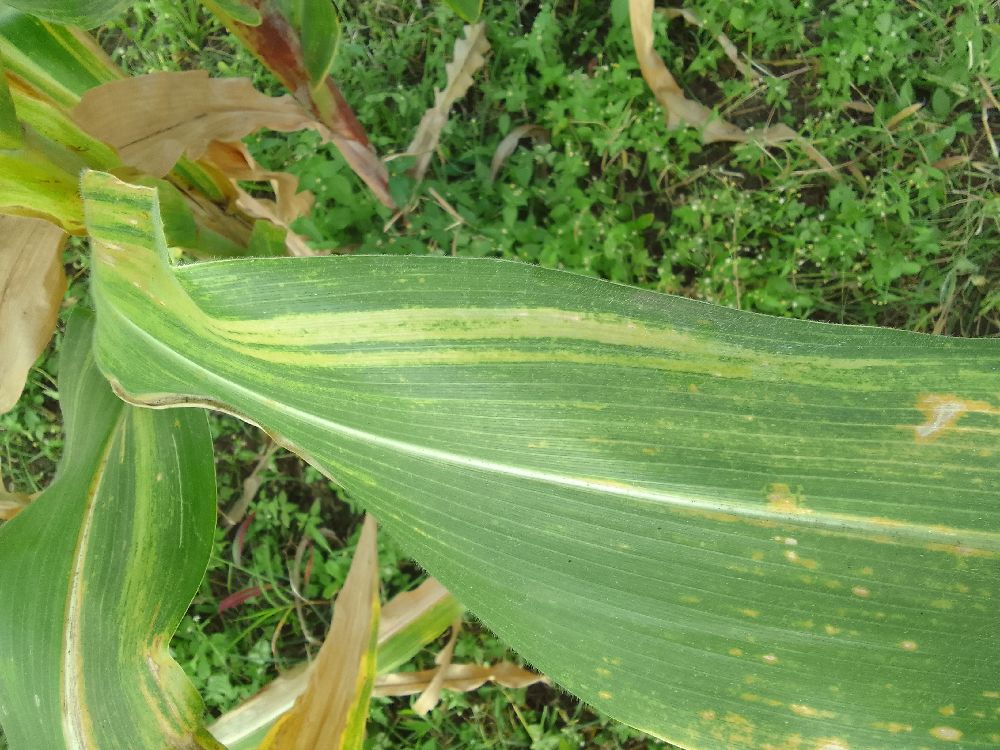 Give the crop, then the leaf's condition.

maize, maize lethal necrosis
